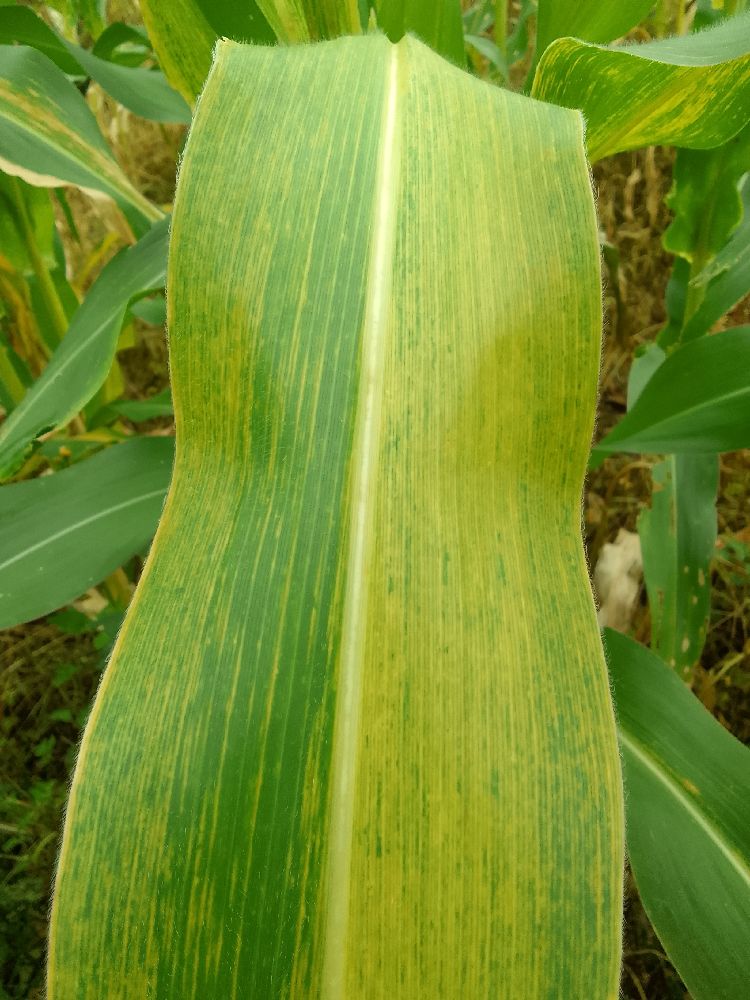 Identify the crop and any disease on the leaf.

maize, maize lethal necrosis
